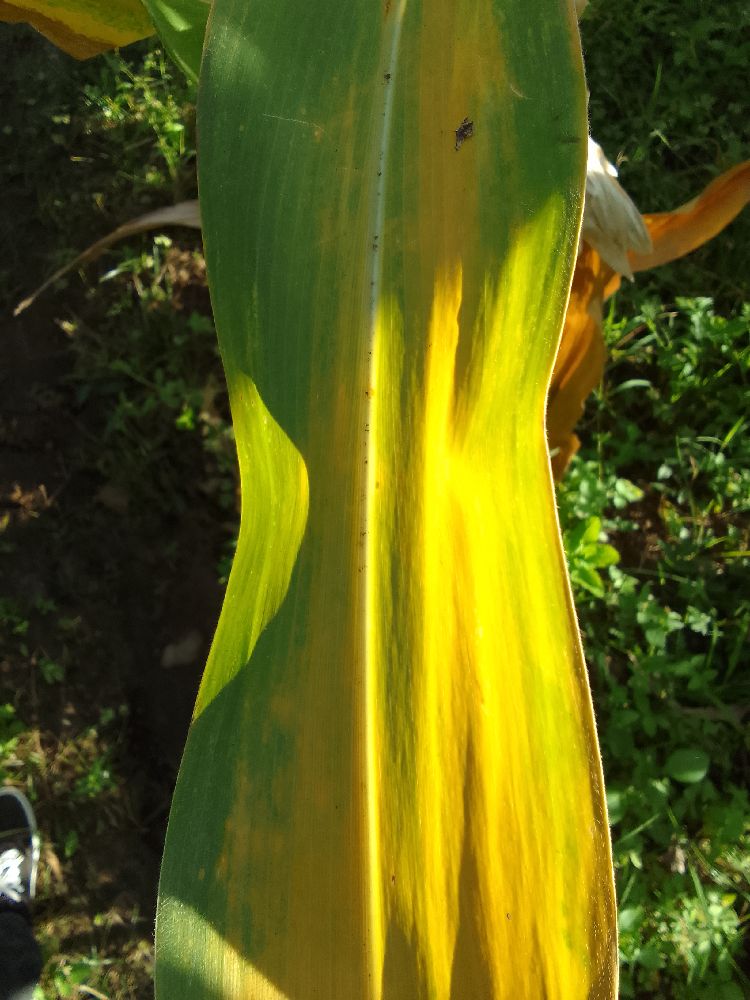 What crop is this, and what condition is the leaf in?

maize, maize lethal necrosis
